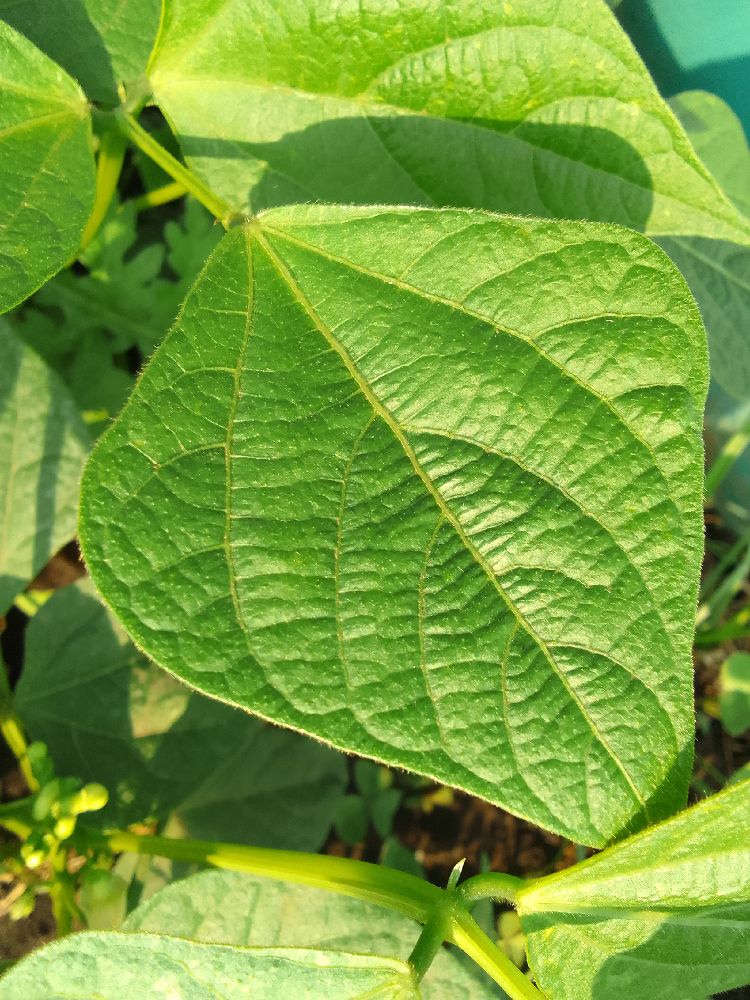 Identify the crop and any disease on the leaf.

common bean, healthy
